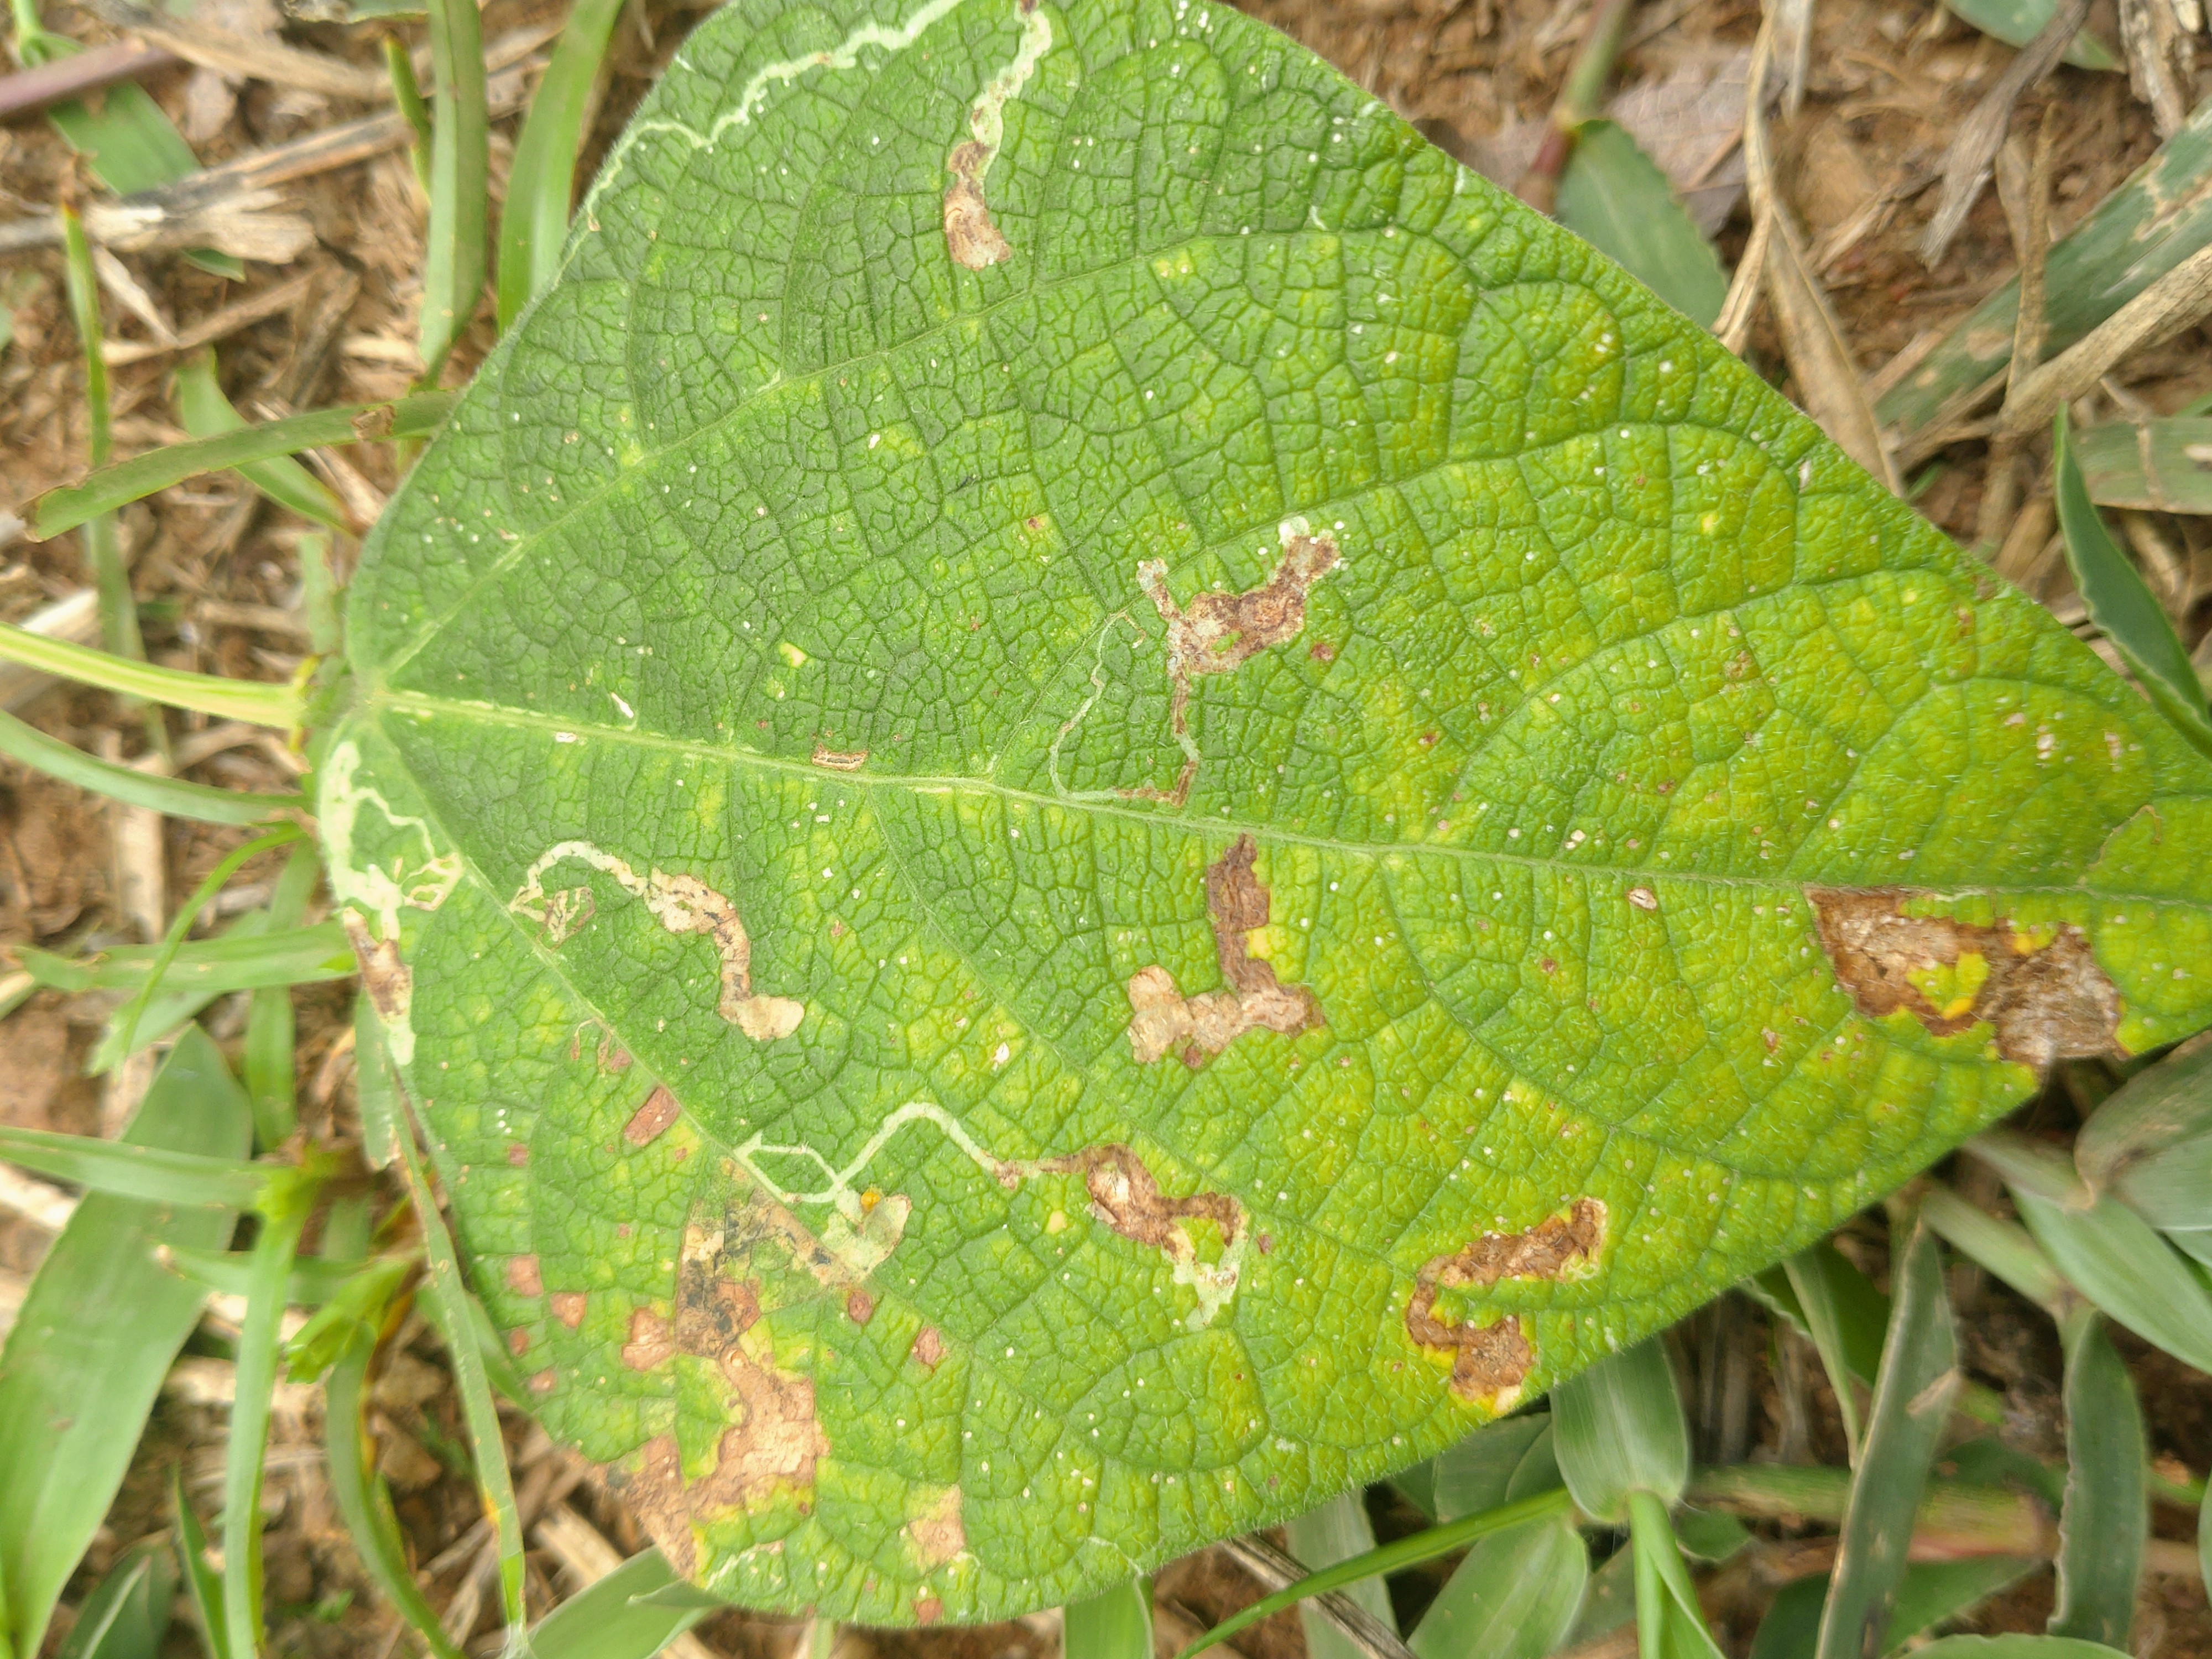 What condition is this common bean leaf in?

rust
